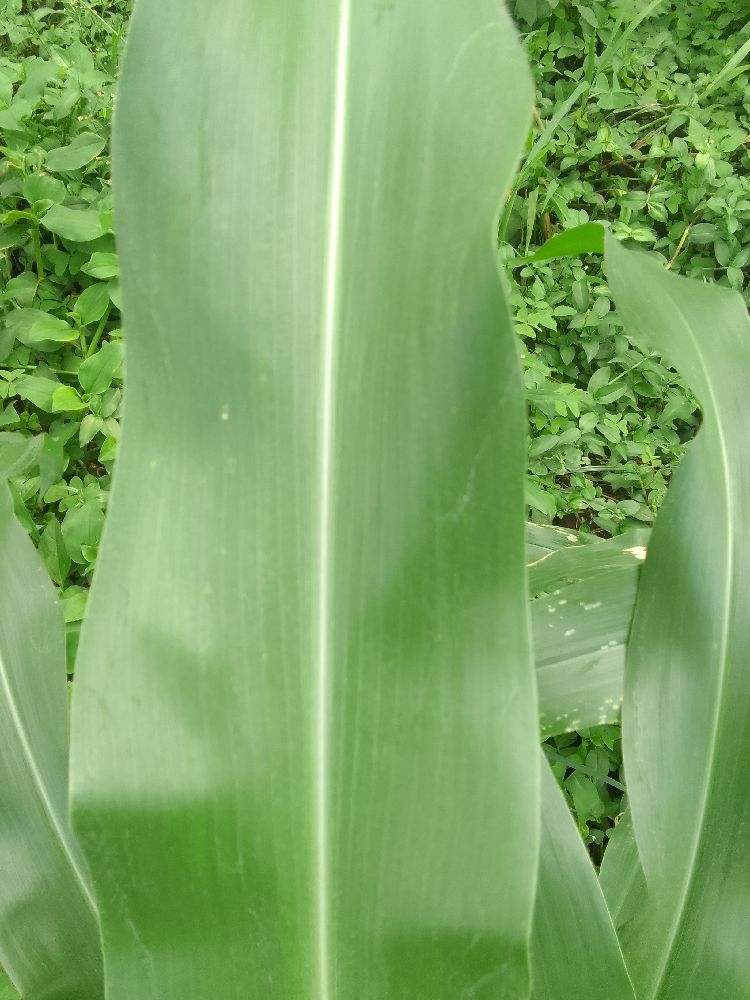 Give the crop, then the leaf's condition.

maize, healthy
